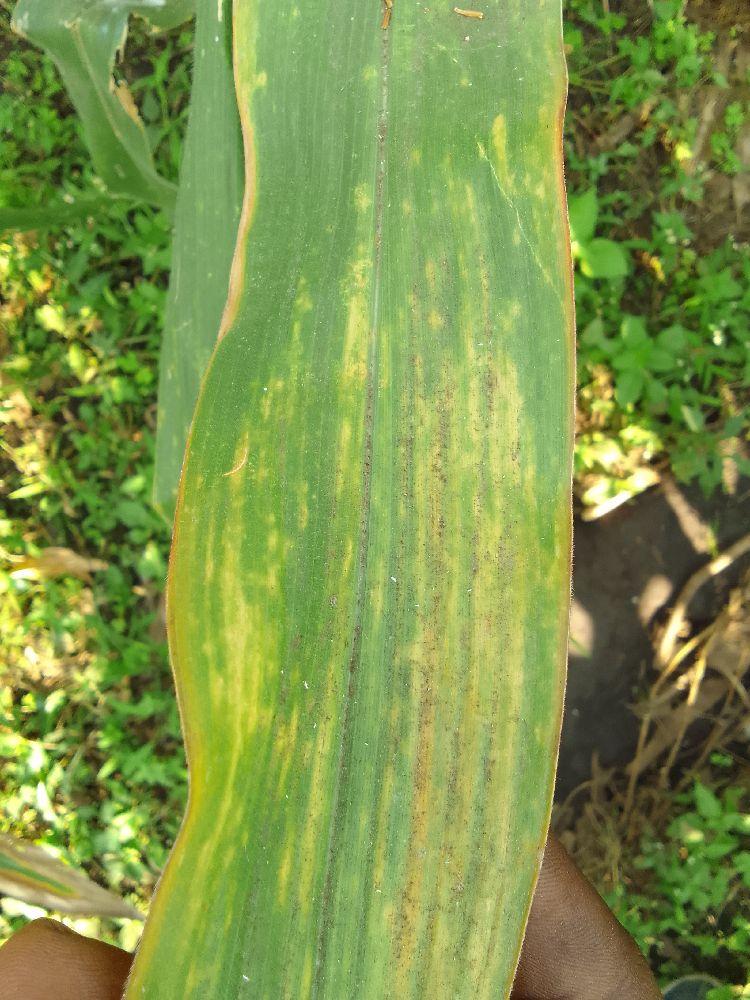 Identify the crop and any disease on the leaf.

maize, maize lethal necrosis
